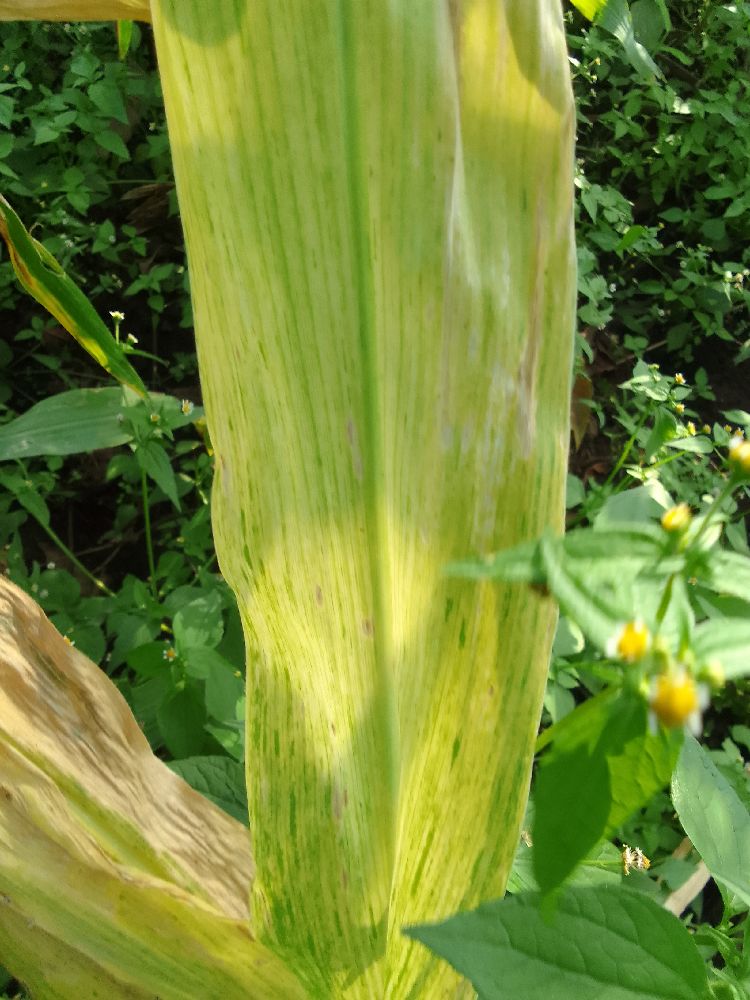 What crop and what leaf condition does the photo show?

maize, maize lethal necrosis
